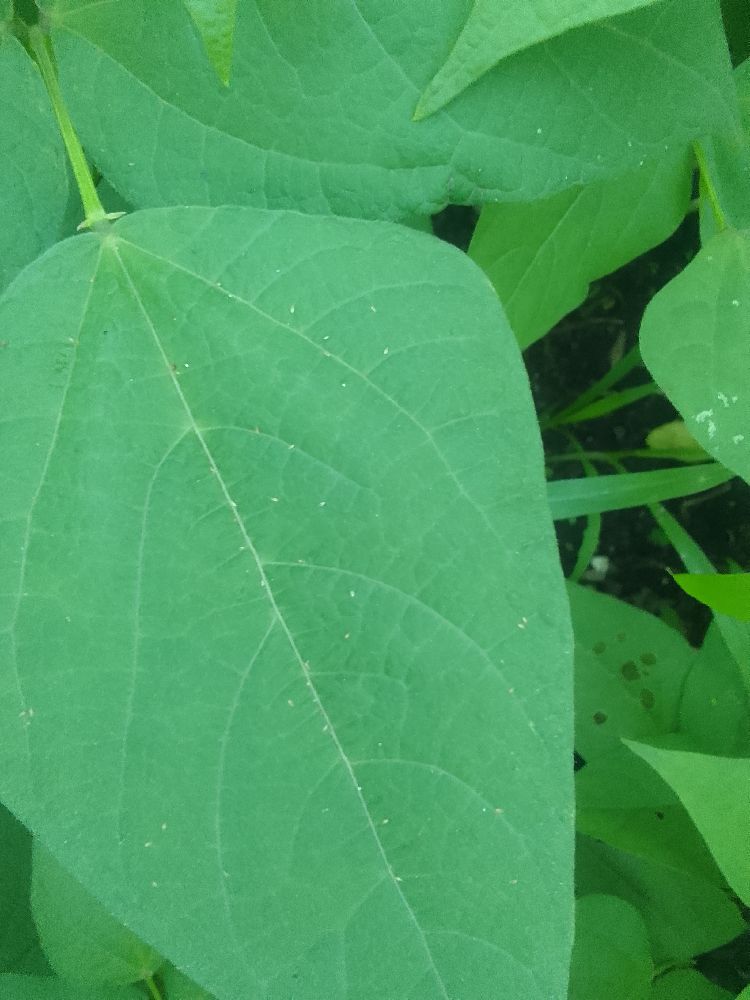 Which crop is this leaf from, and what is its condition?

common bean, healthy
